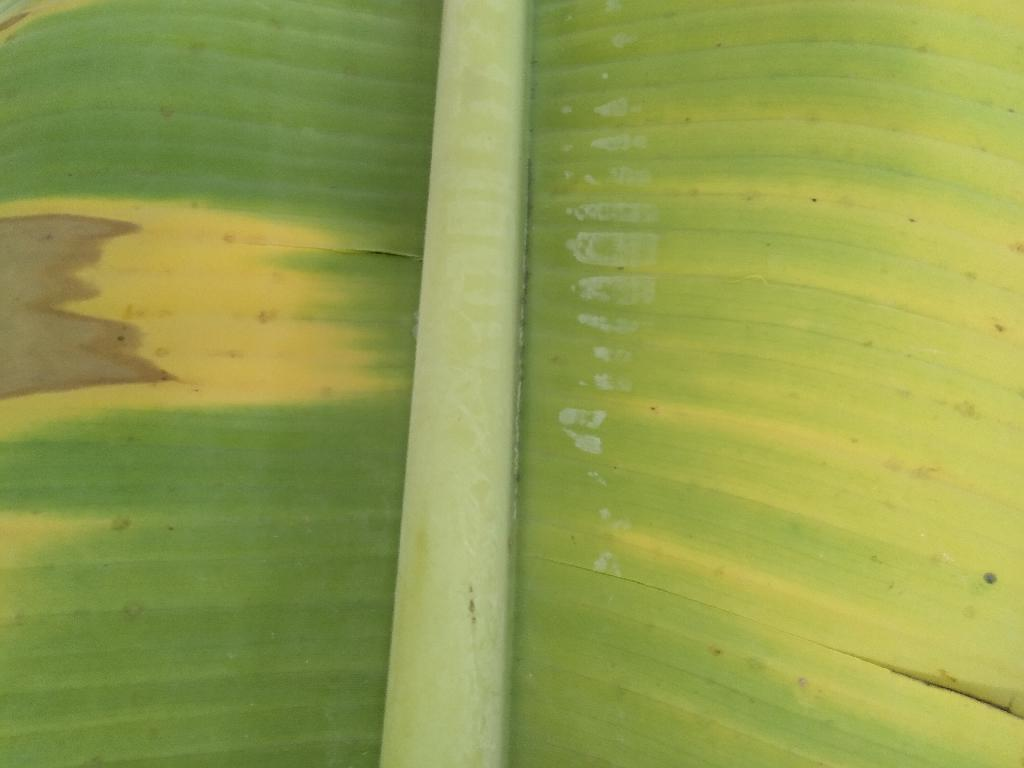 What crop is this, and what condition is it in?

banana, fusarium wilt race 1
